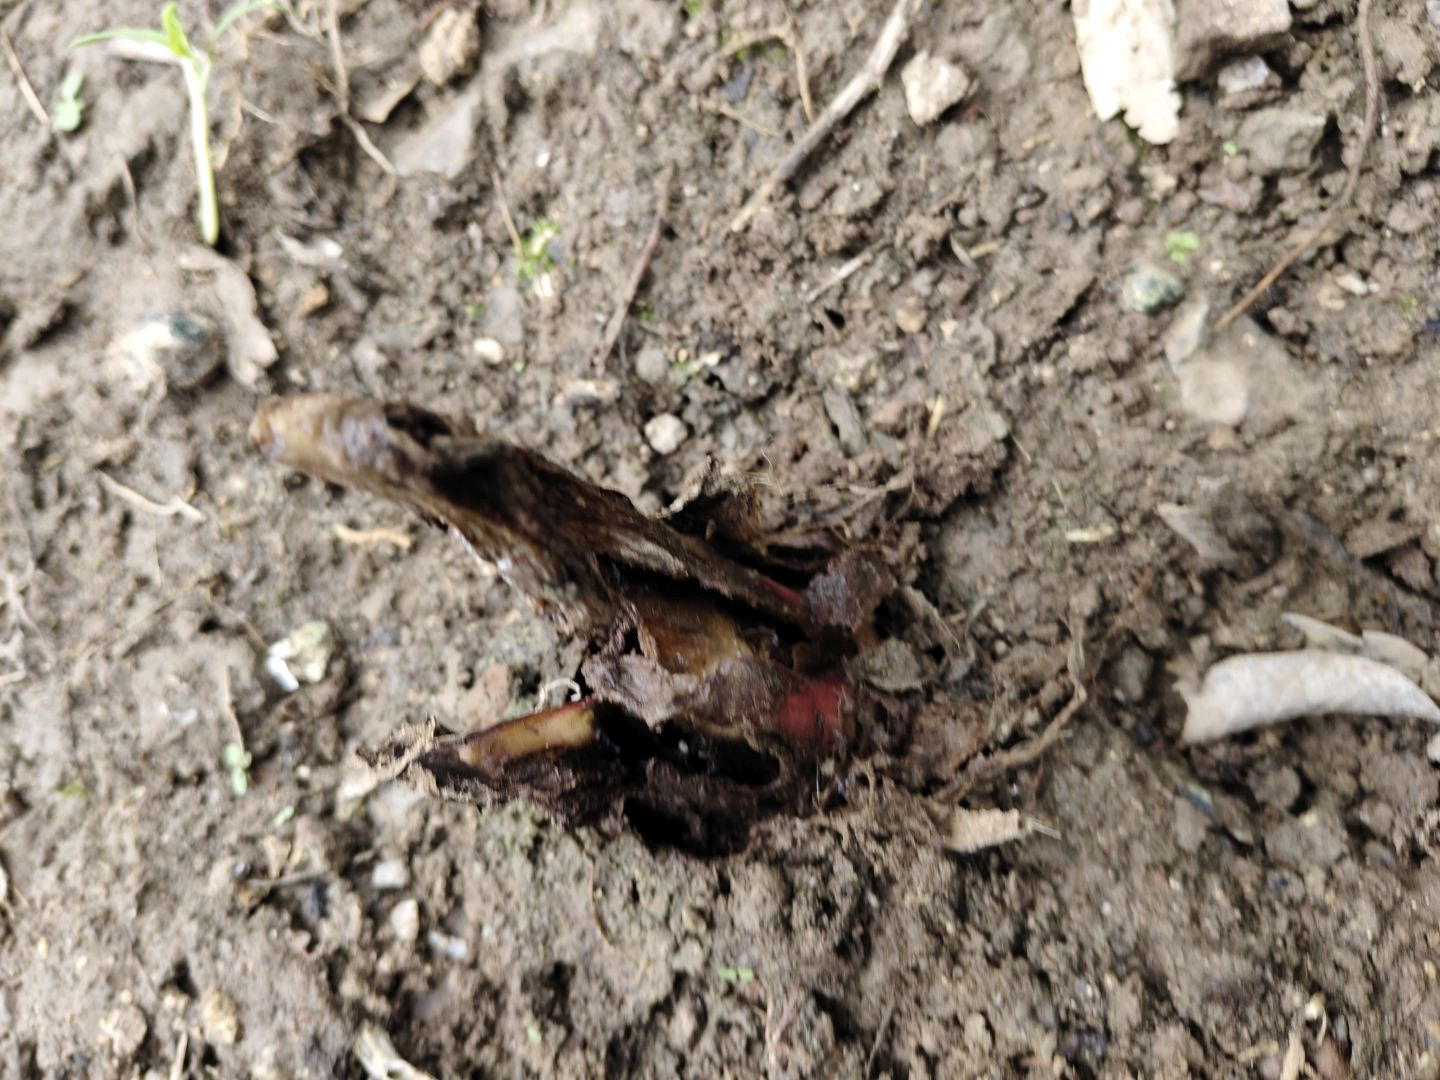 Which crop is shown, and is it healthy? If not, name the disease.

taro, root rot
